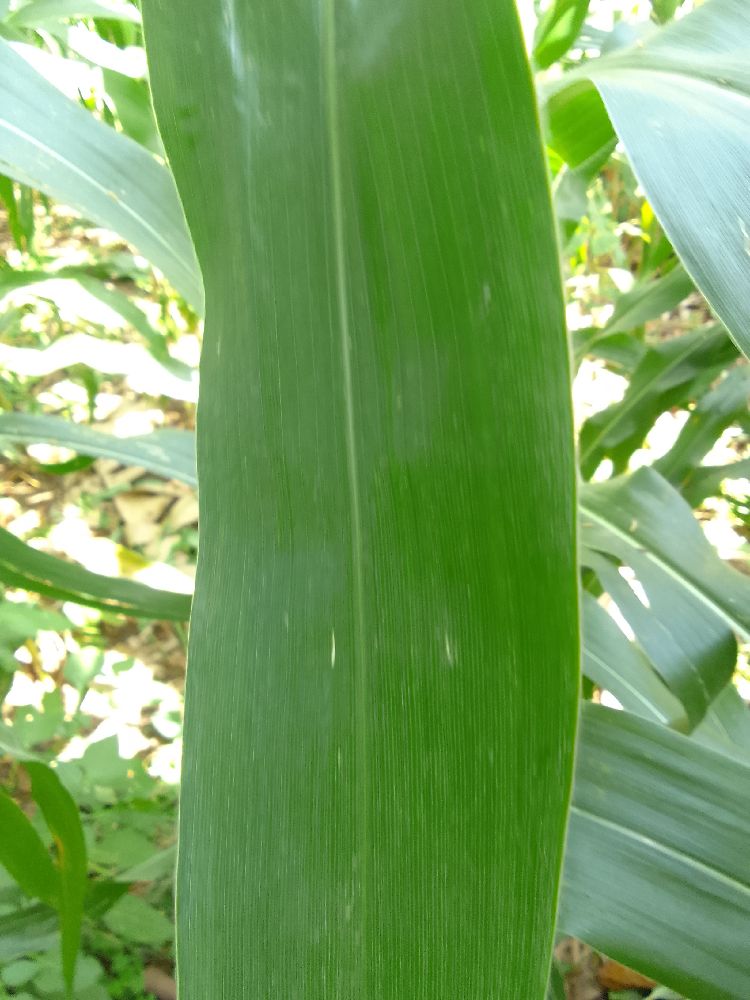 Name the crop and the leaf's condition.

maize, healthy
